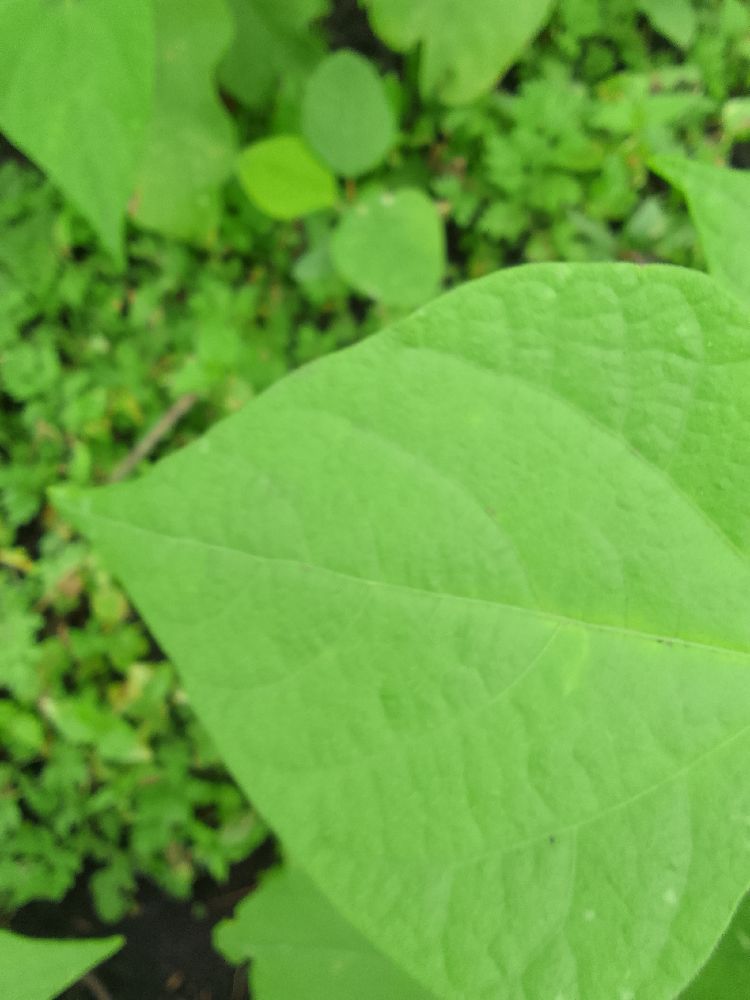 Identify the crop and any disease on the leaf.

common bean, healthy
